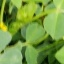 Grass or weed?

unstructured weed
